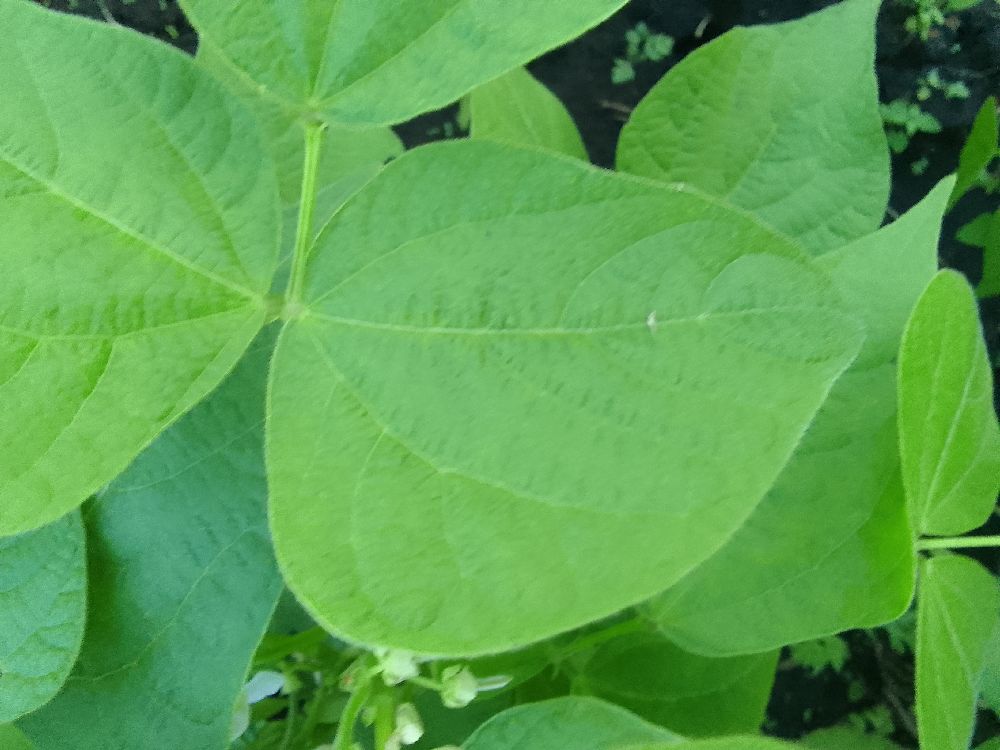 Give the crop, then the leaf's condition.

common bean, healthy
